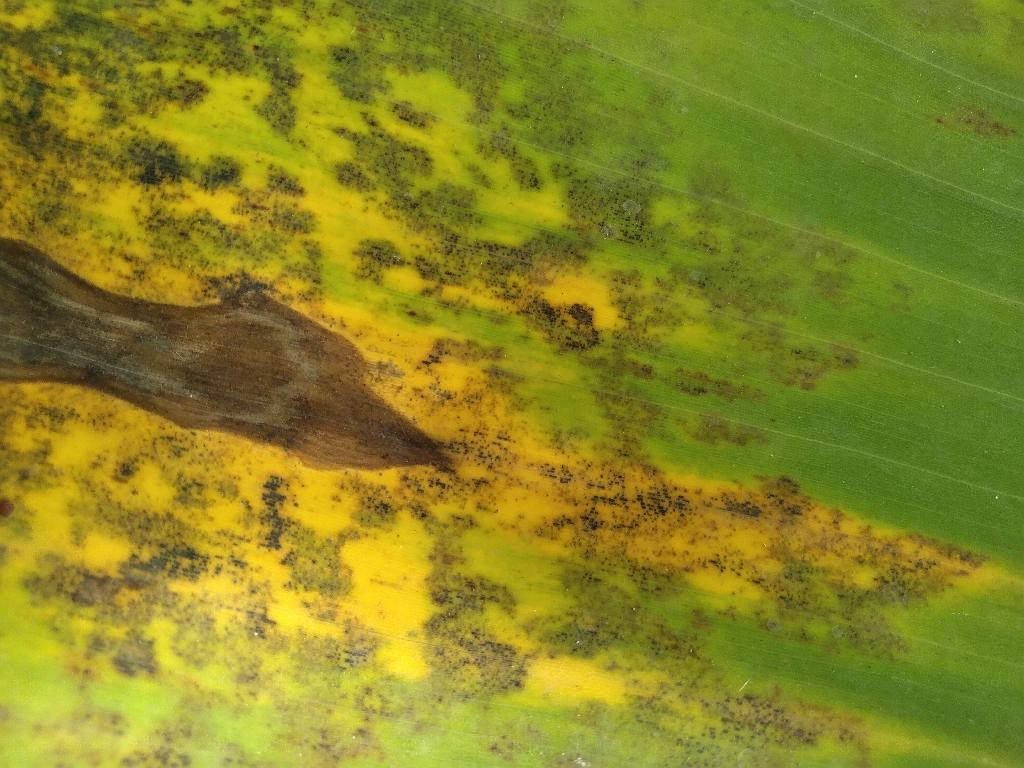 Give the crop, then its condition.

banana, black sigatoka
